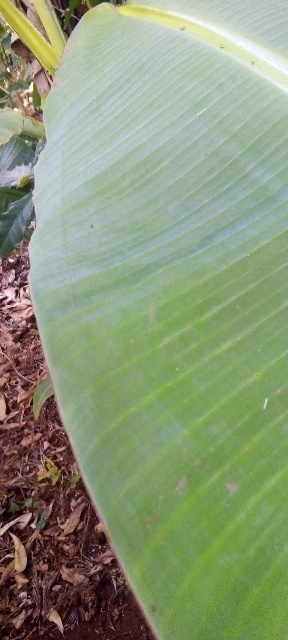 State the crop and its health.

banana, healthy
